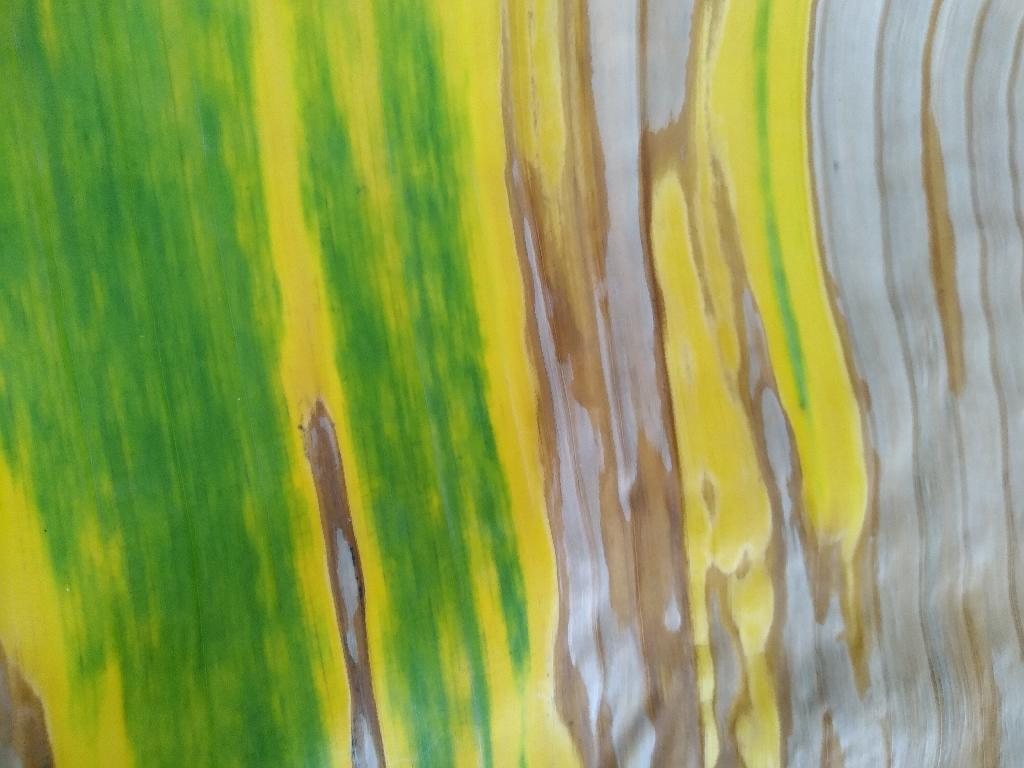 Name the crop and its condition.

banana, fusarium wilt race 1
